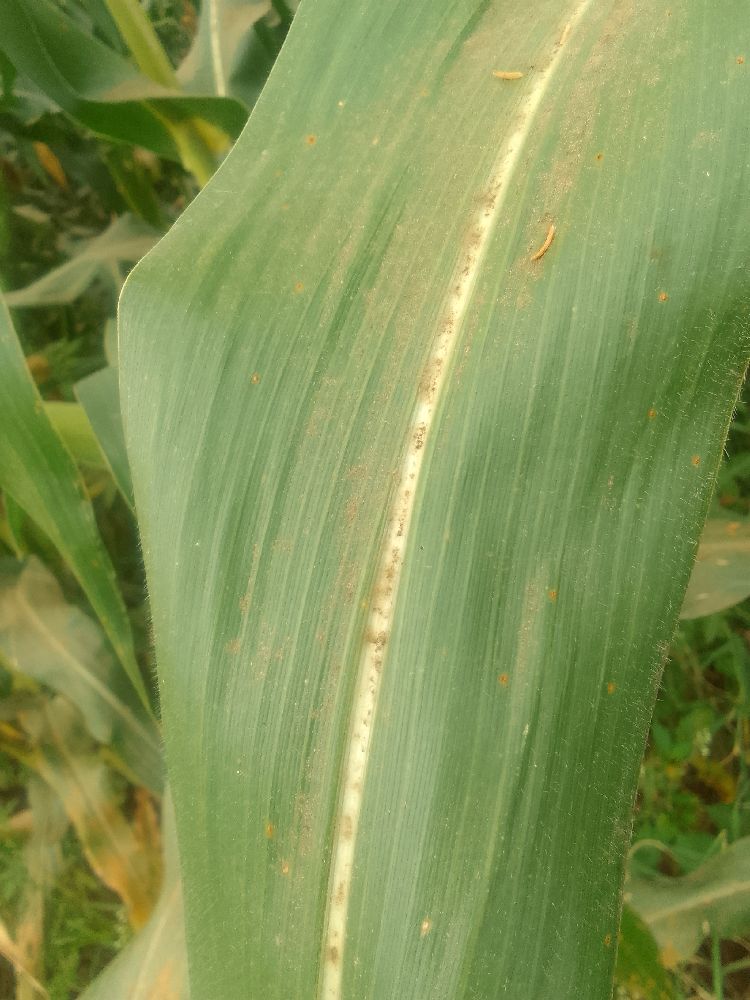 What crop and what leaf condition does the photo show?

maize, healthy
